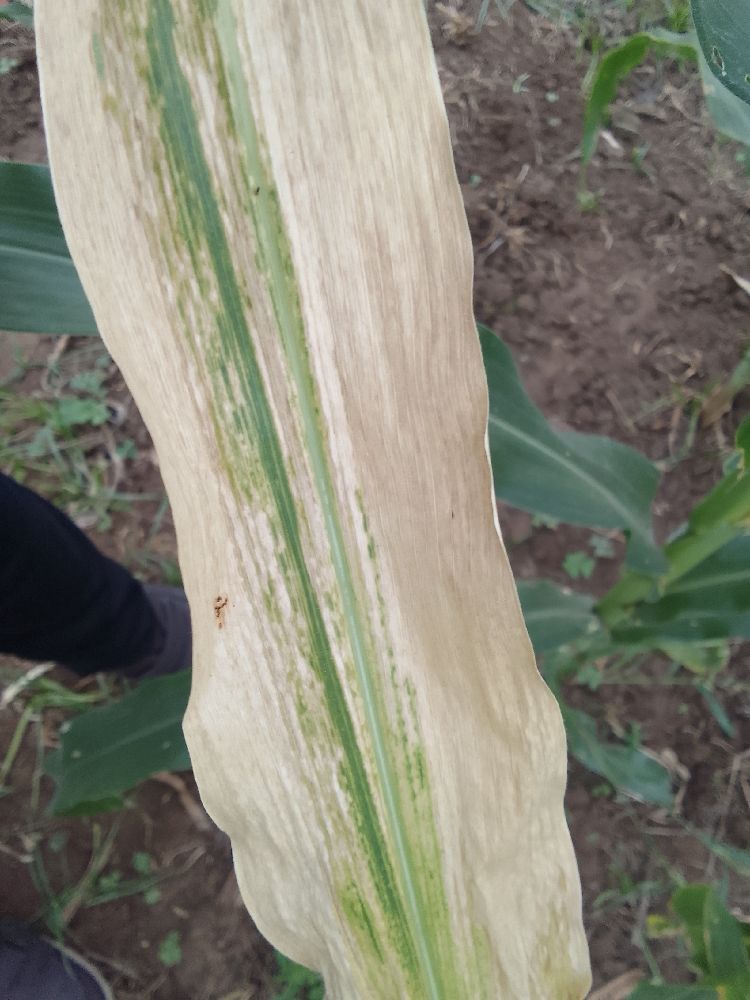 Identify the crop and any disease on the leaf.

maize, maize lethal necrosis
